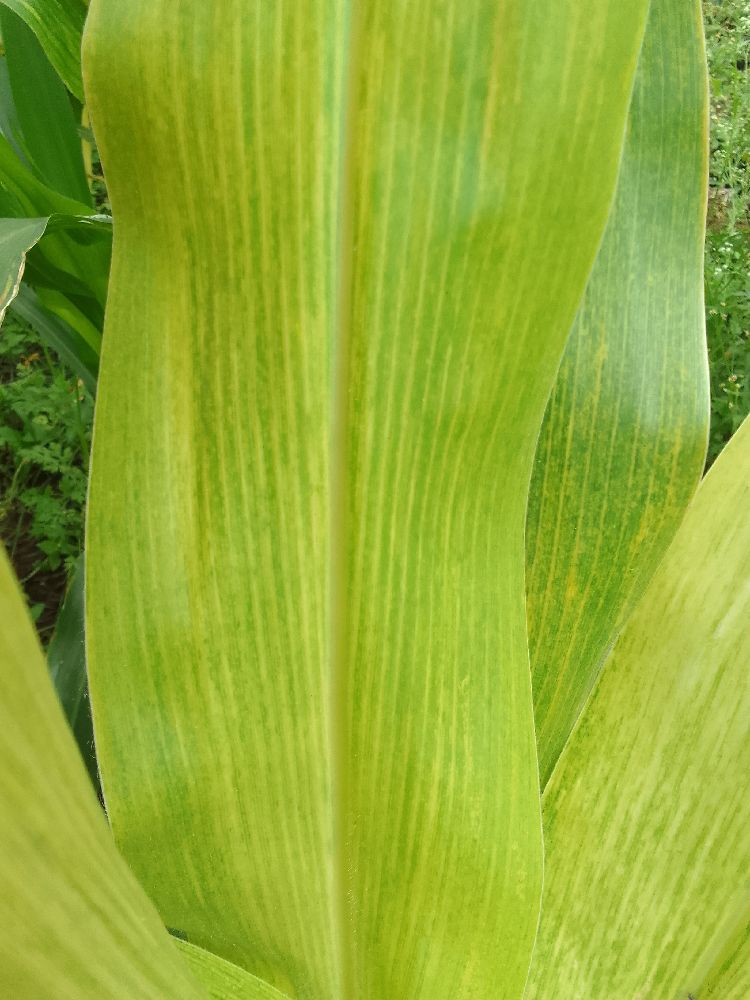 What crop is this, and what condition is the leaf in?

maize, maize lethal necrosis
